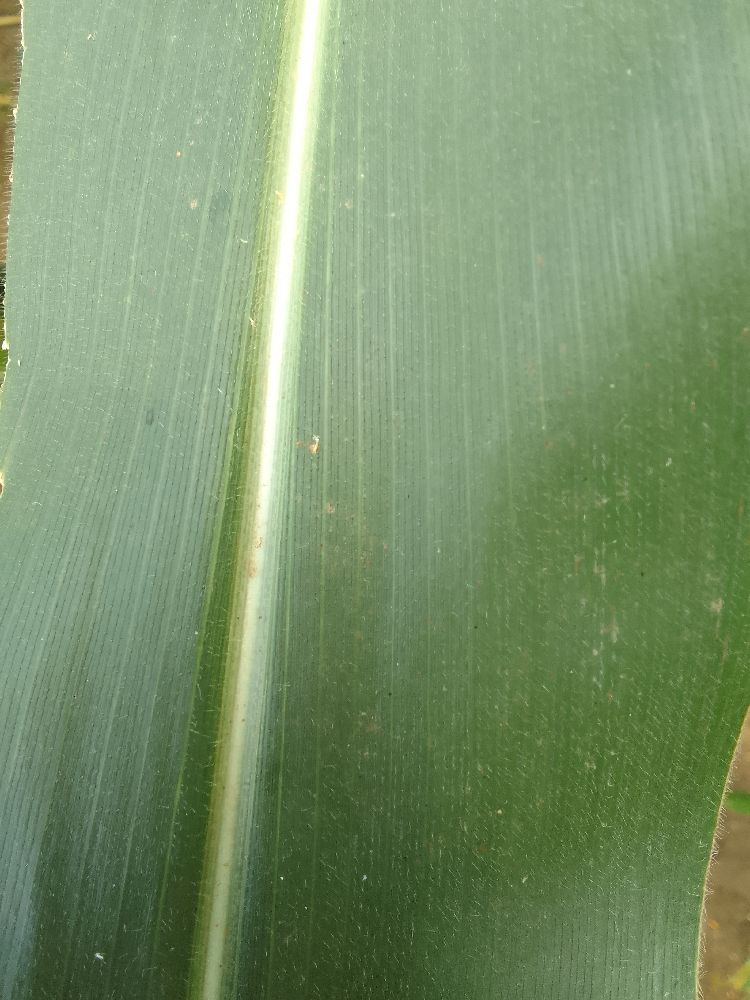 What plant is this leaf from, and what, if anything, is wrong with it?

maize, healthy
